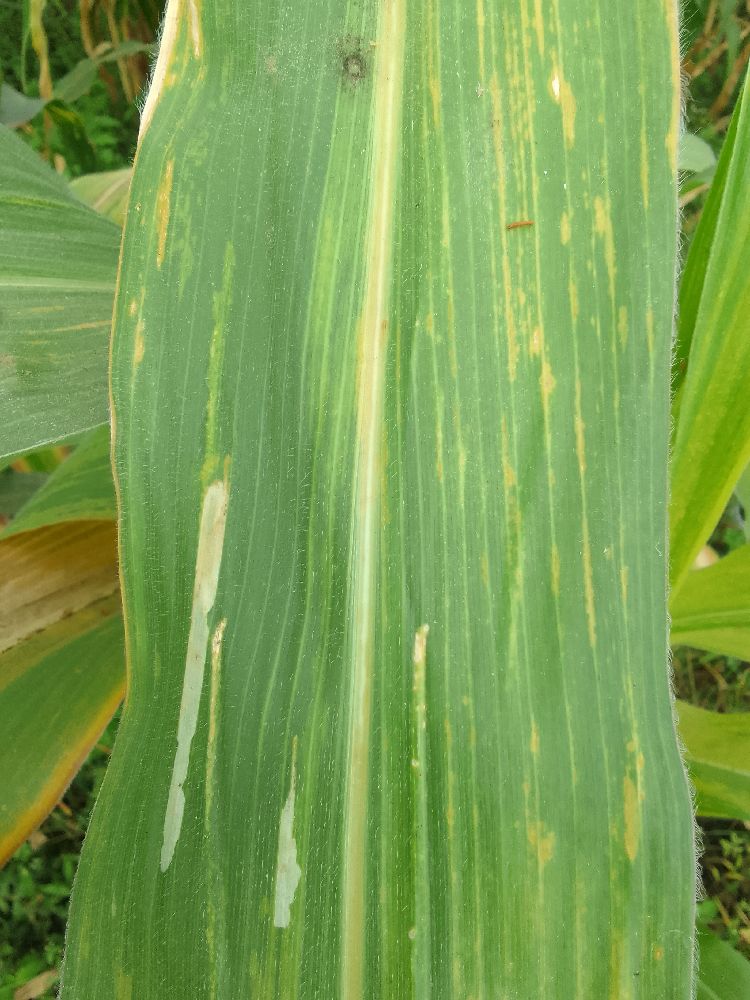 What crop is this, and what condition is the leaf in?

maize, maize lethal necrosis
